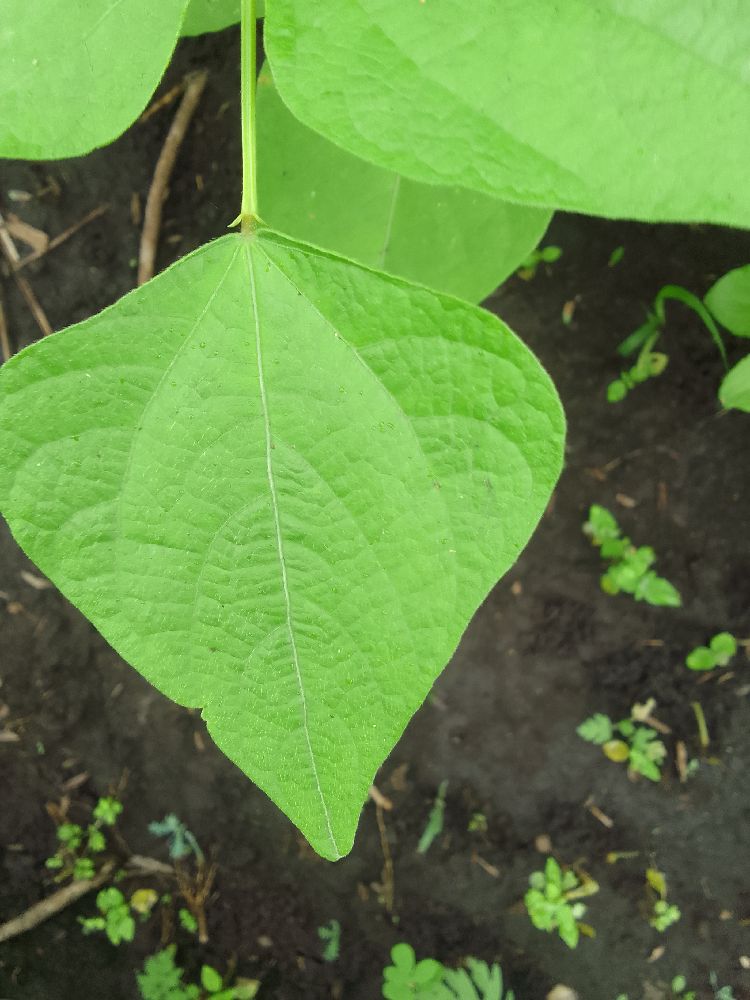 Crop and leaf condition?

common bean, healthy
